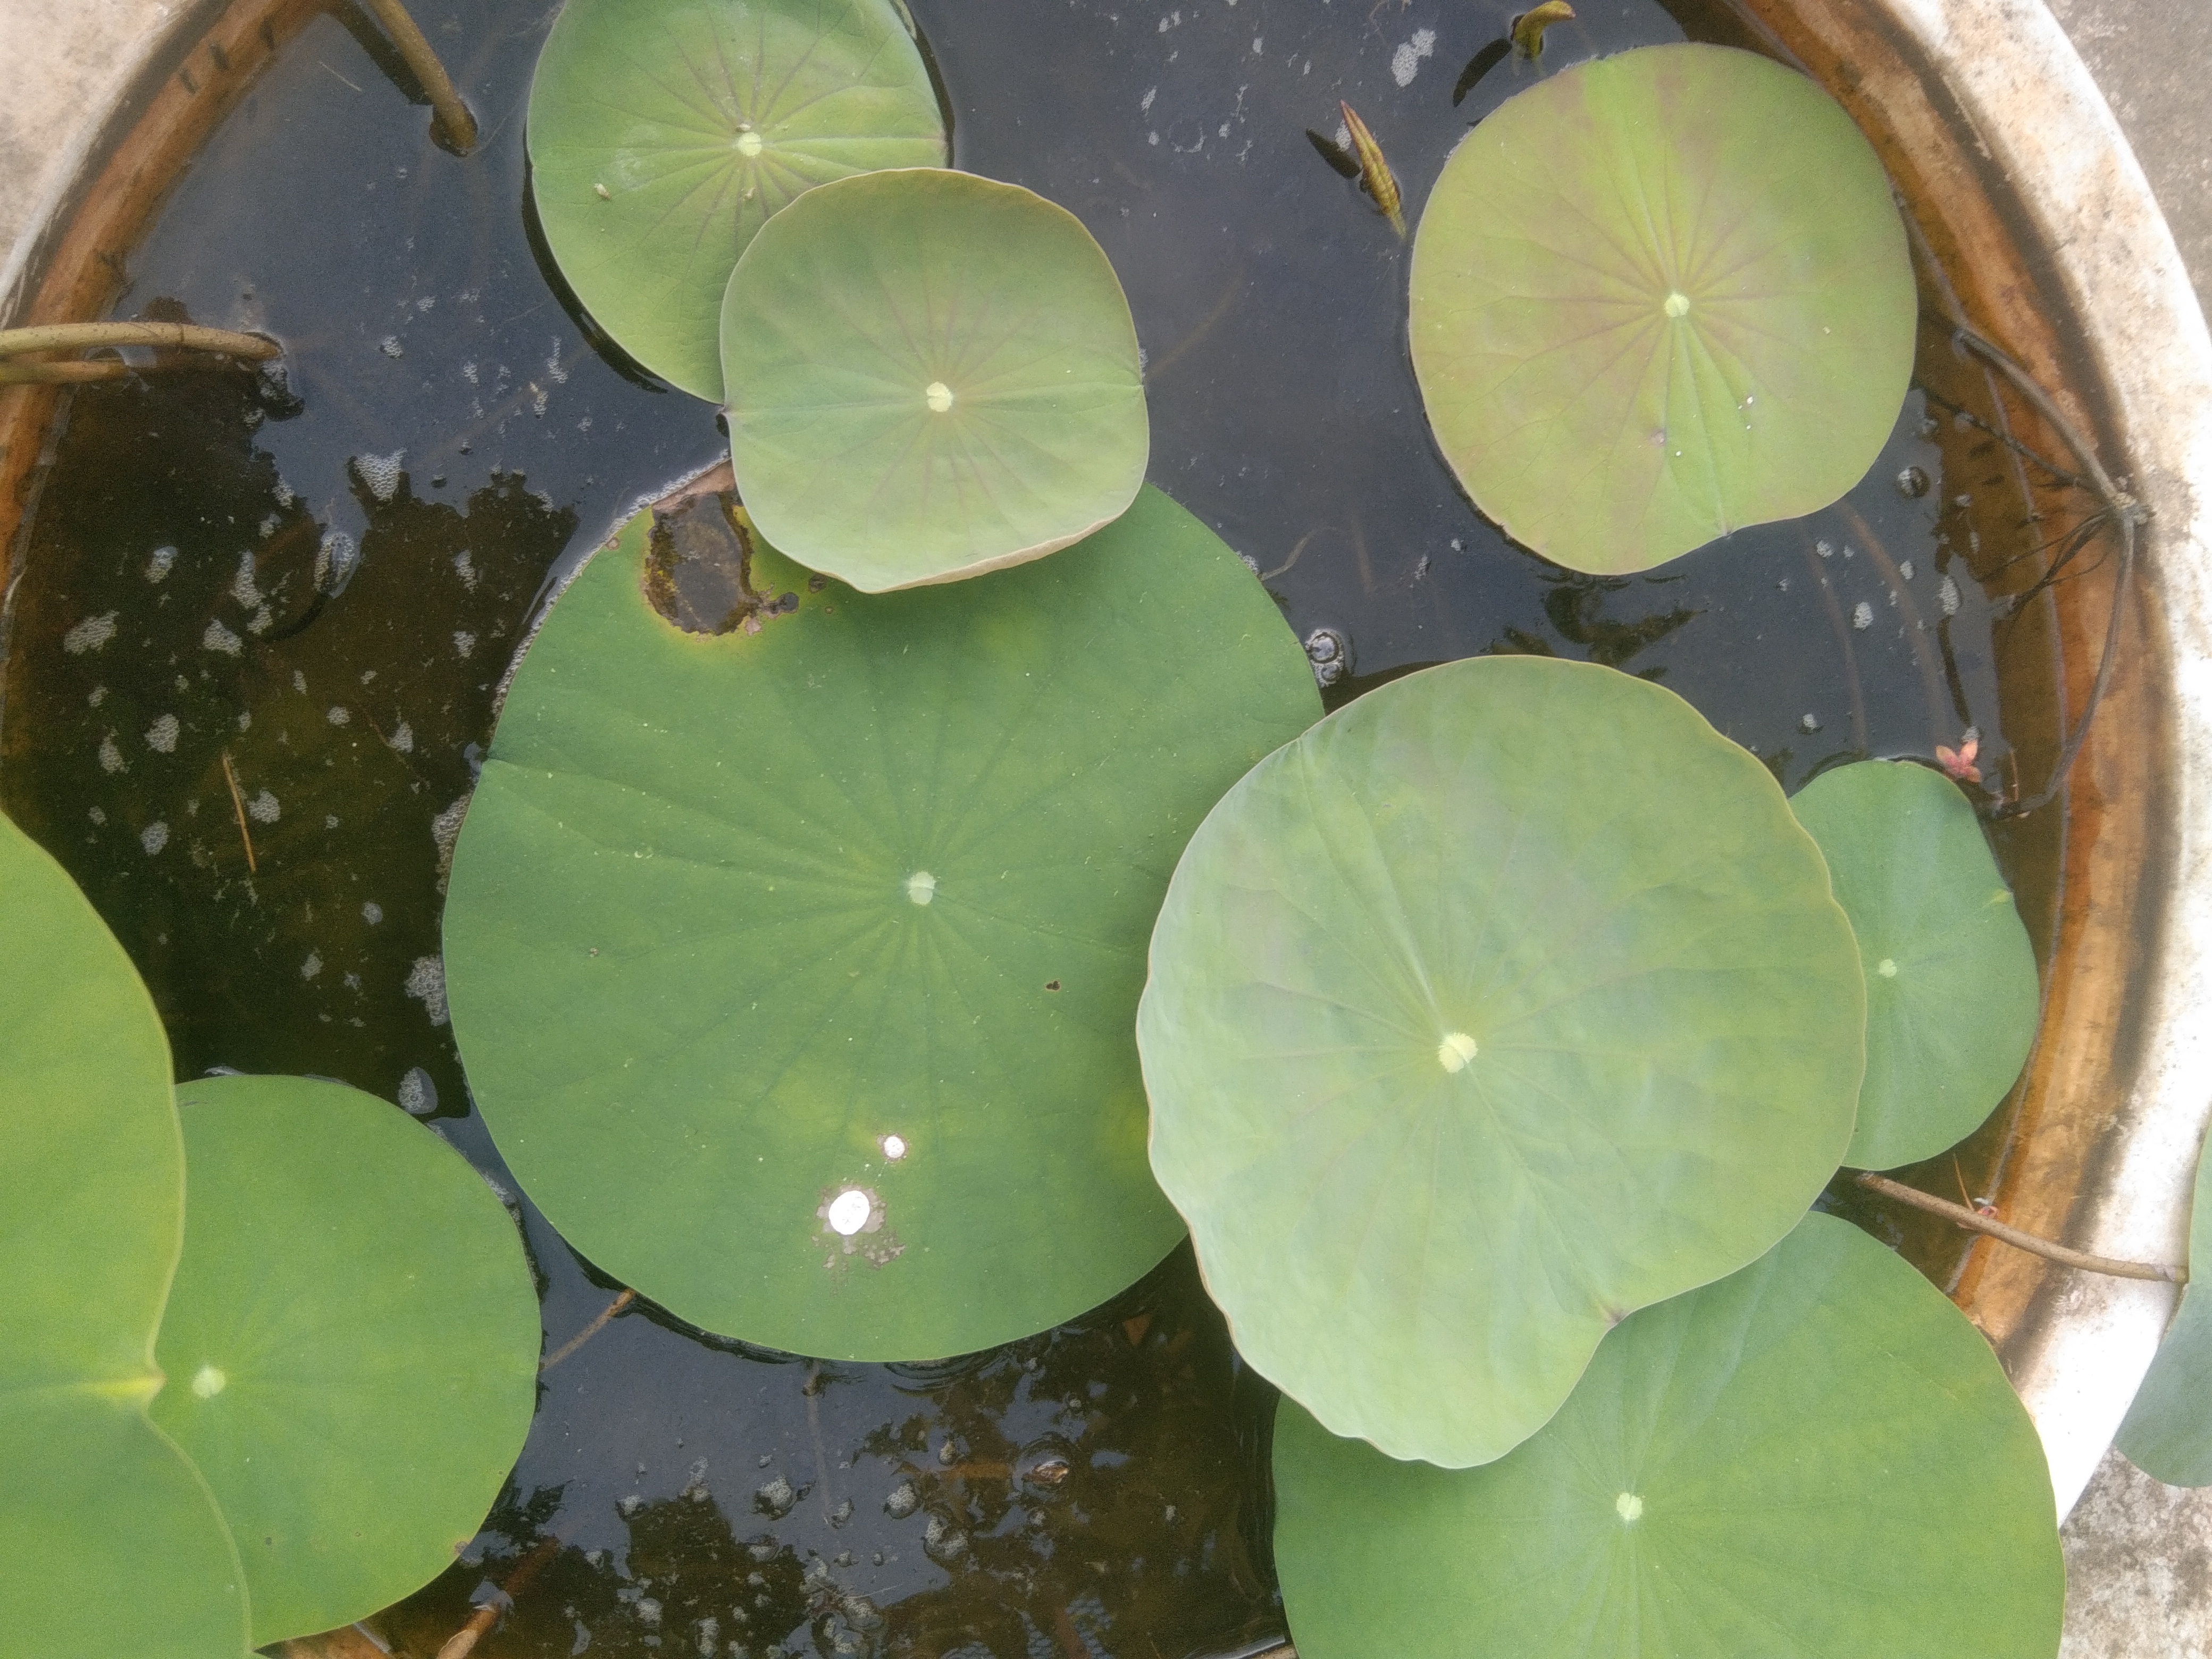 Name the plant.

lotus
